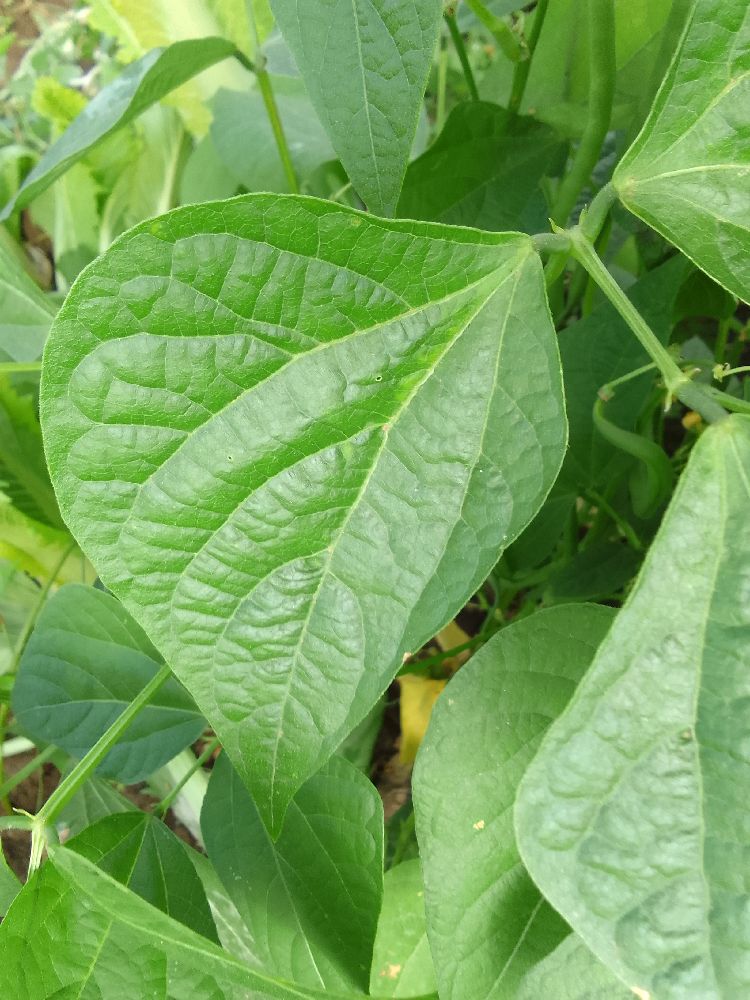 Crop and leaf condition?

common bean, healthy
